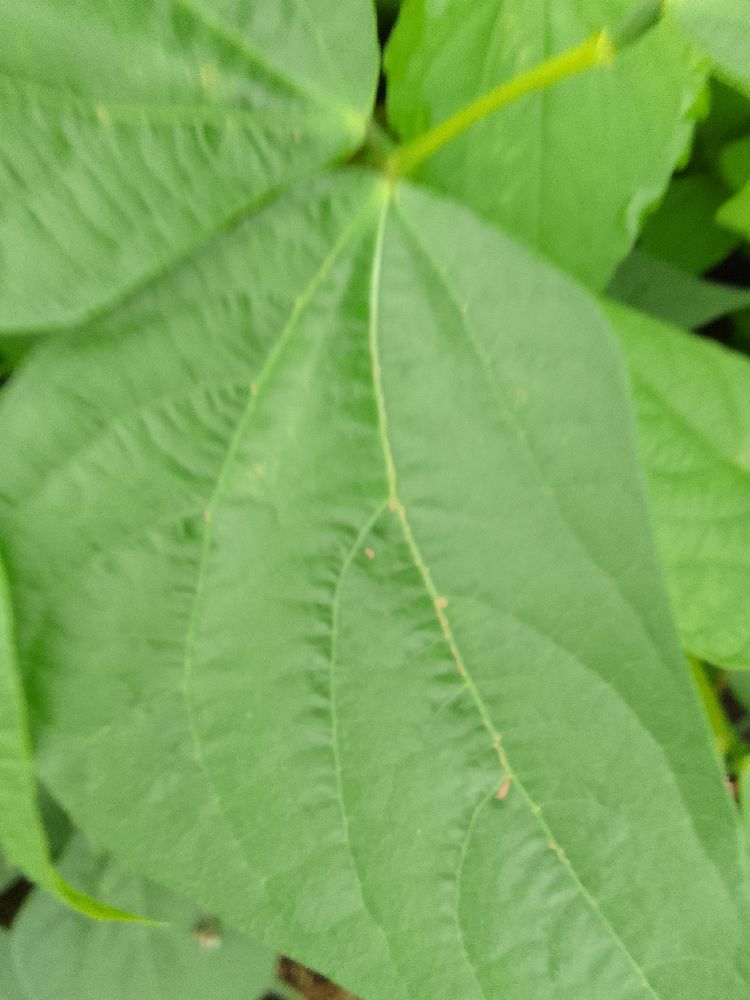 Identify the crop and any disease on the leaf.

common bean, healthy
